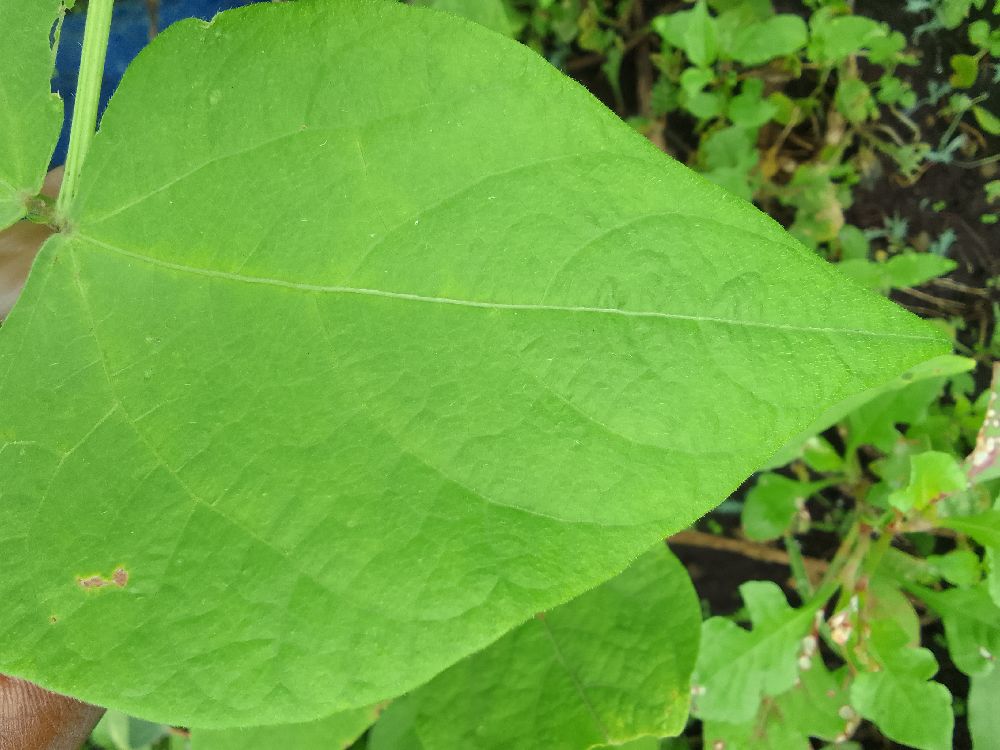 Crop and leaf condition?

common bean, healthy
